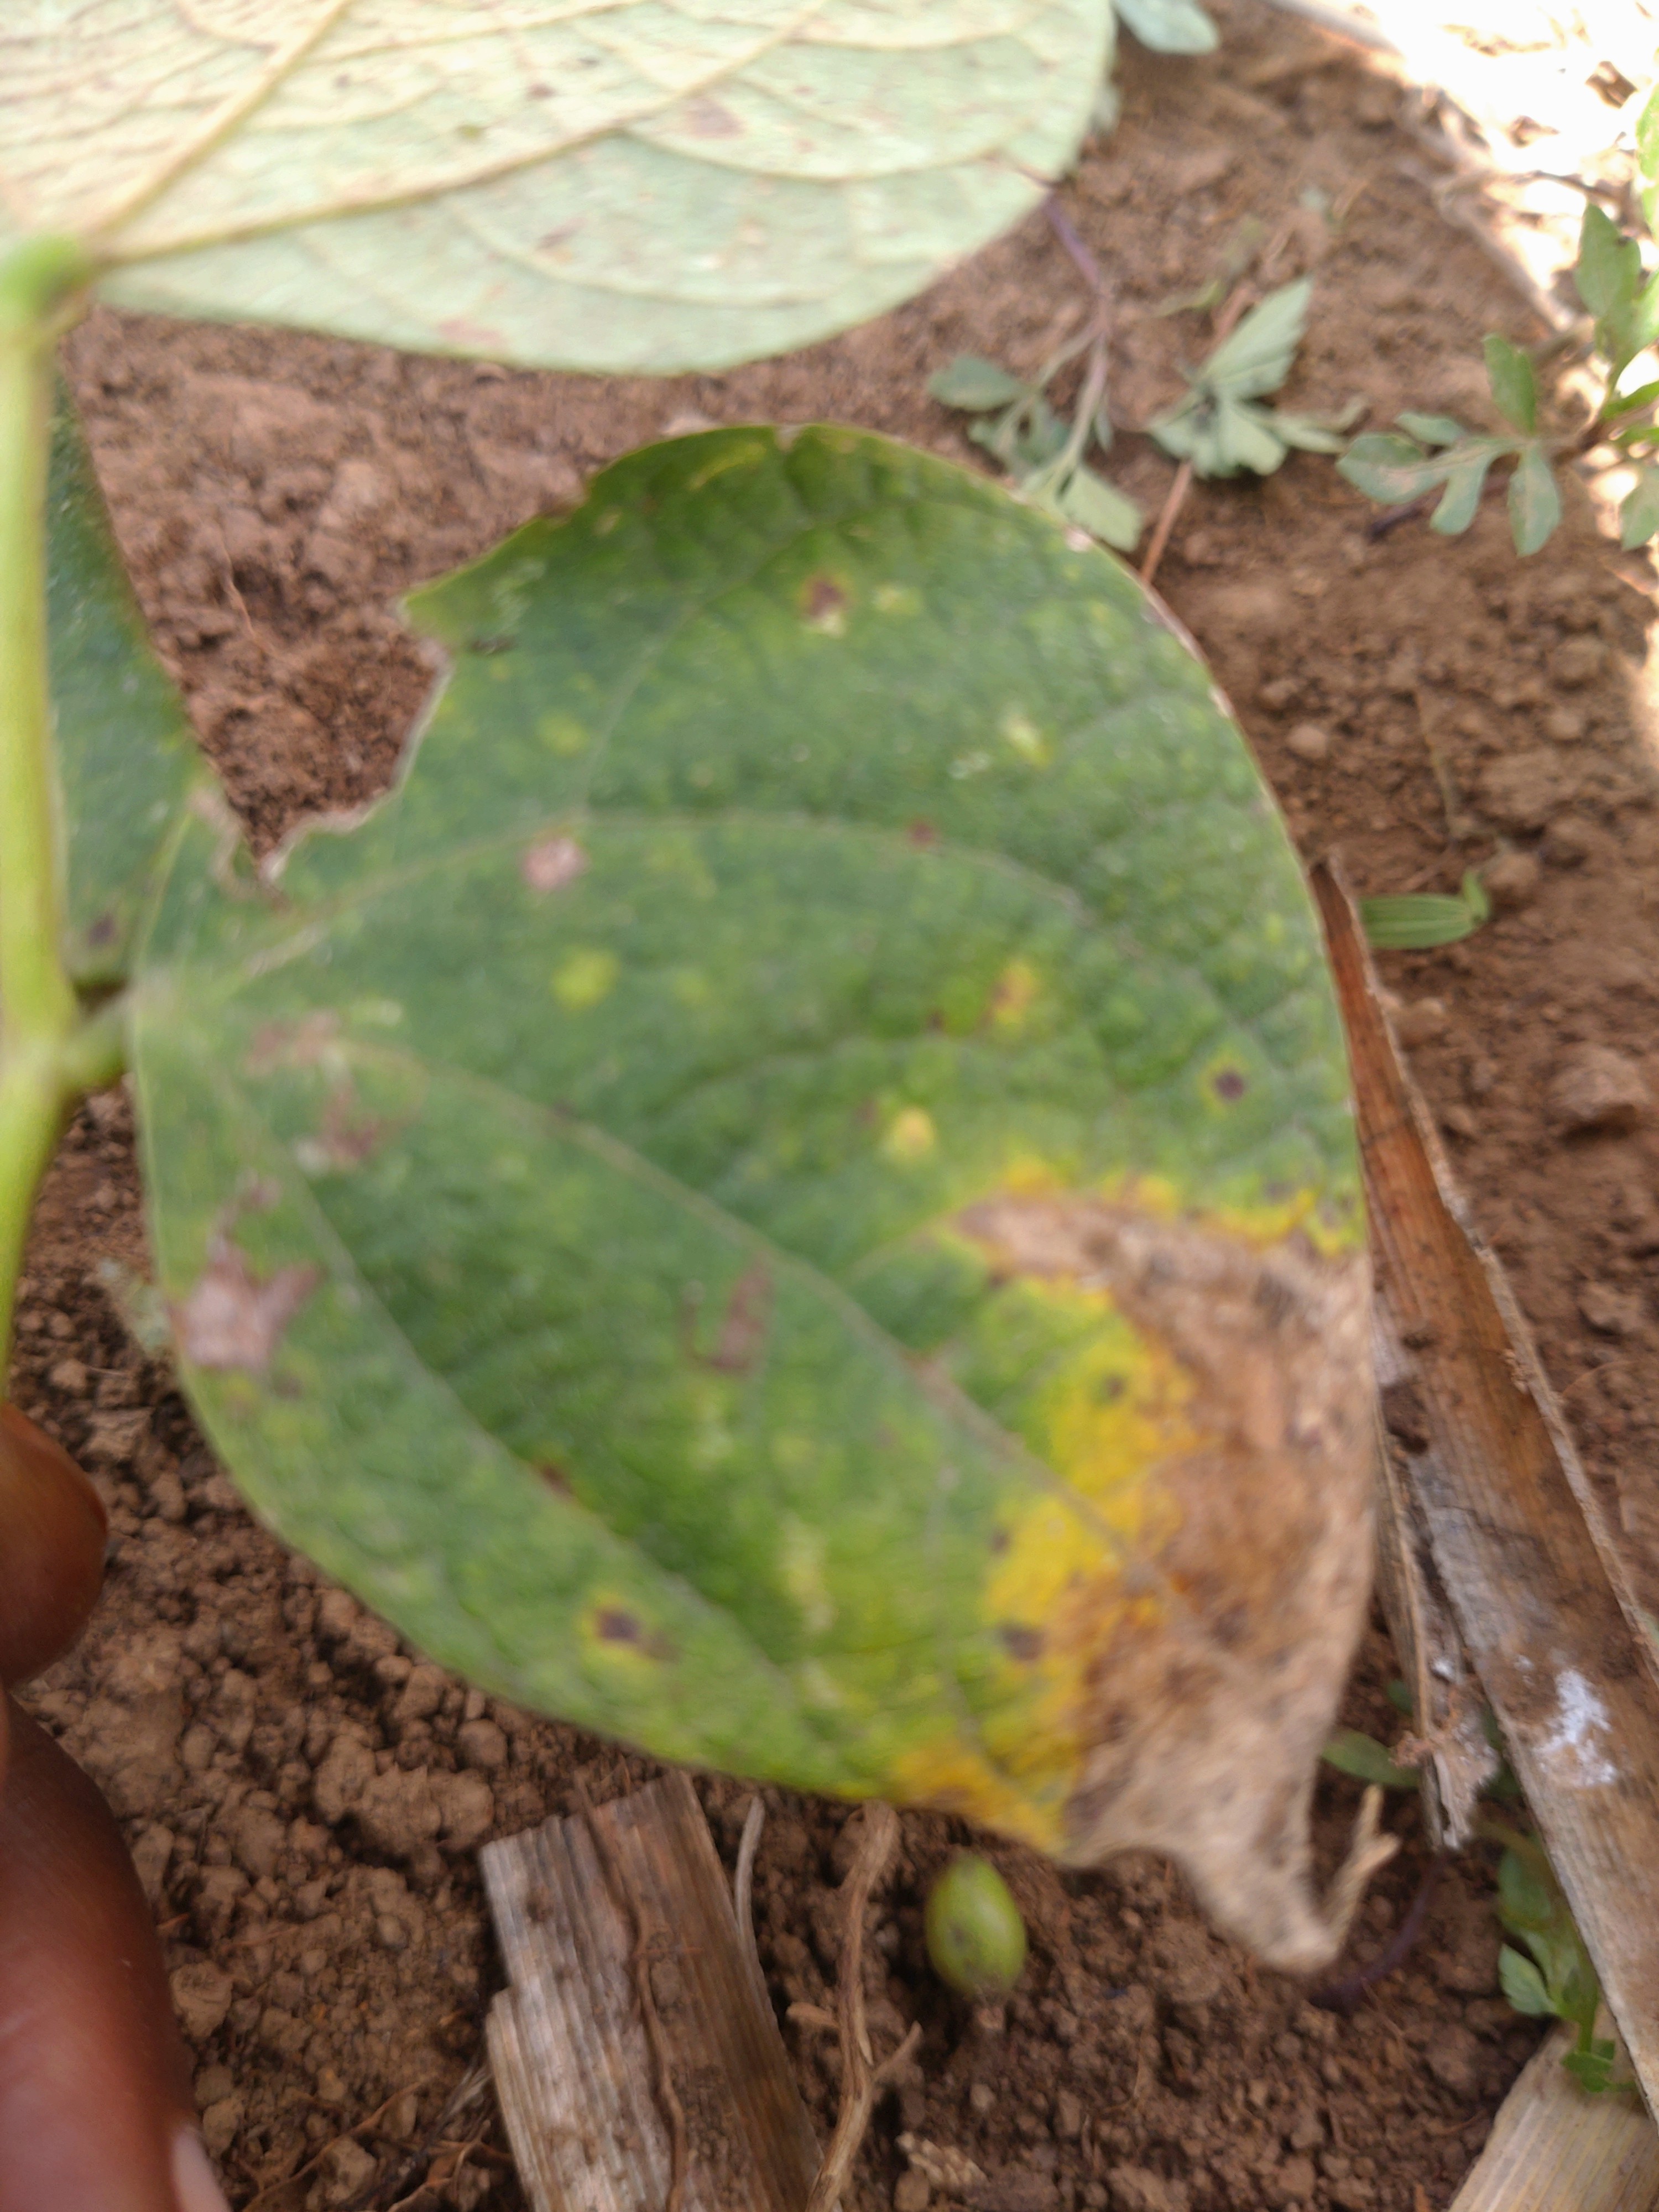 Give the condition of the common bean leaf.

rust
